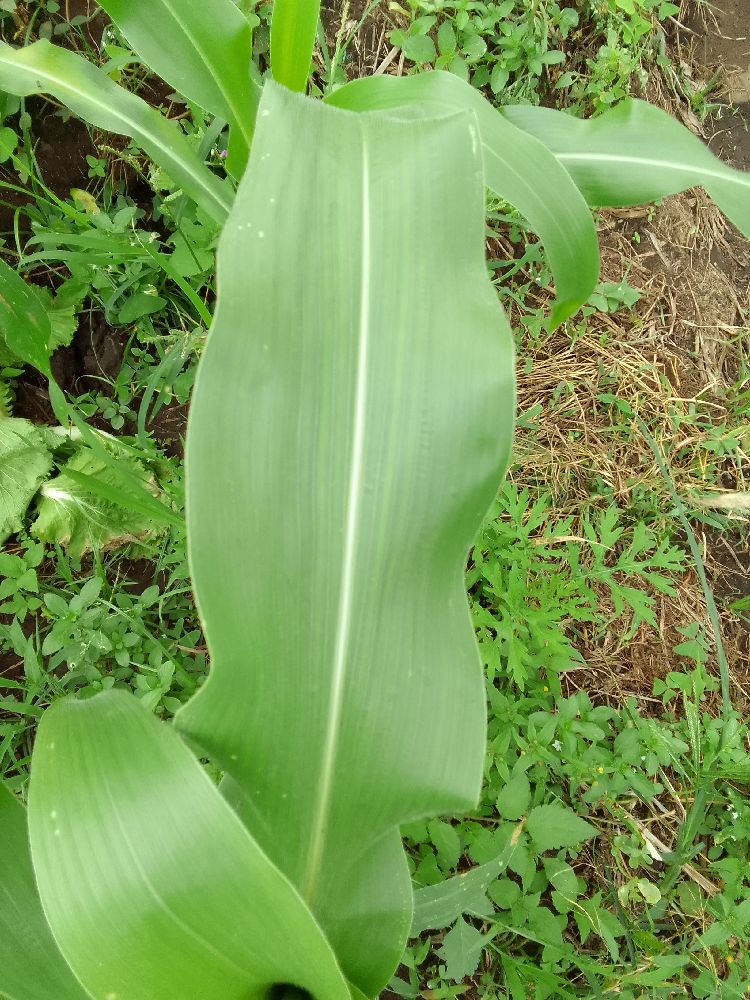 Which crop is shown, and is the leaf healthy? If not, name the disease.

maize, healthy
